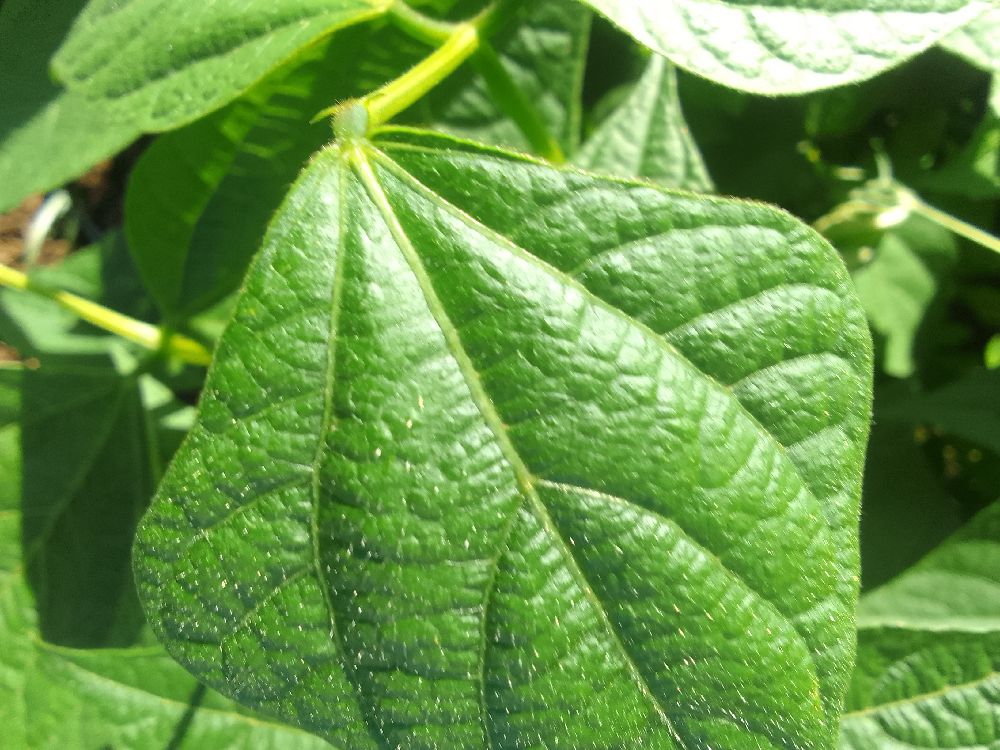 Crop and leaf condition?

common bean, healthy
